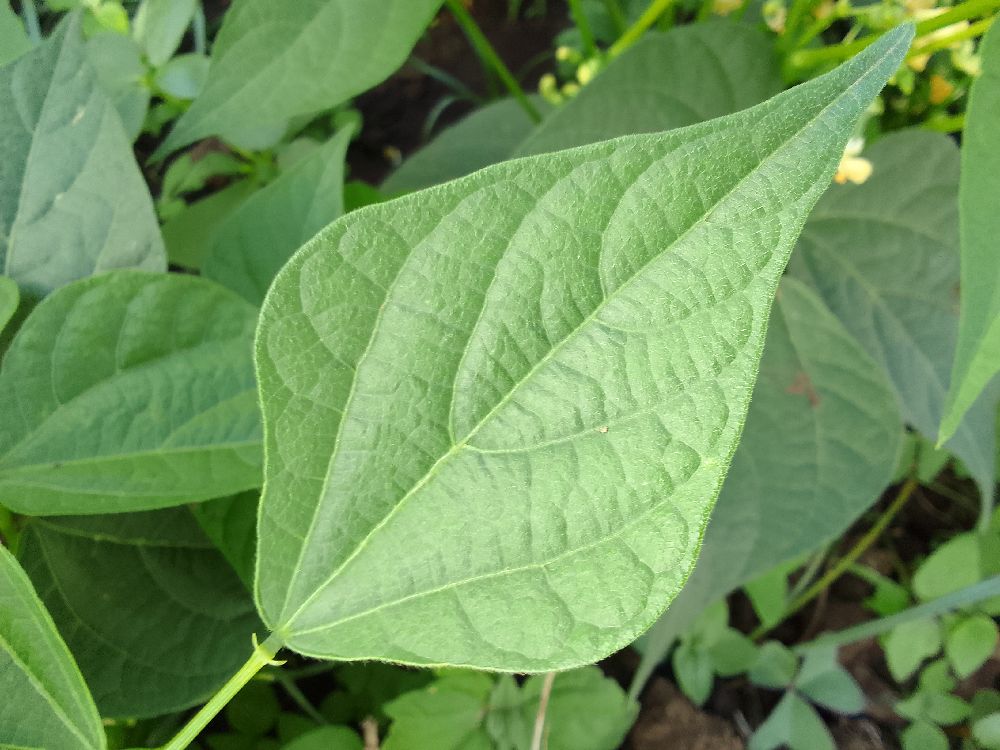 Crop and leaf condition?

common bean, healthy
